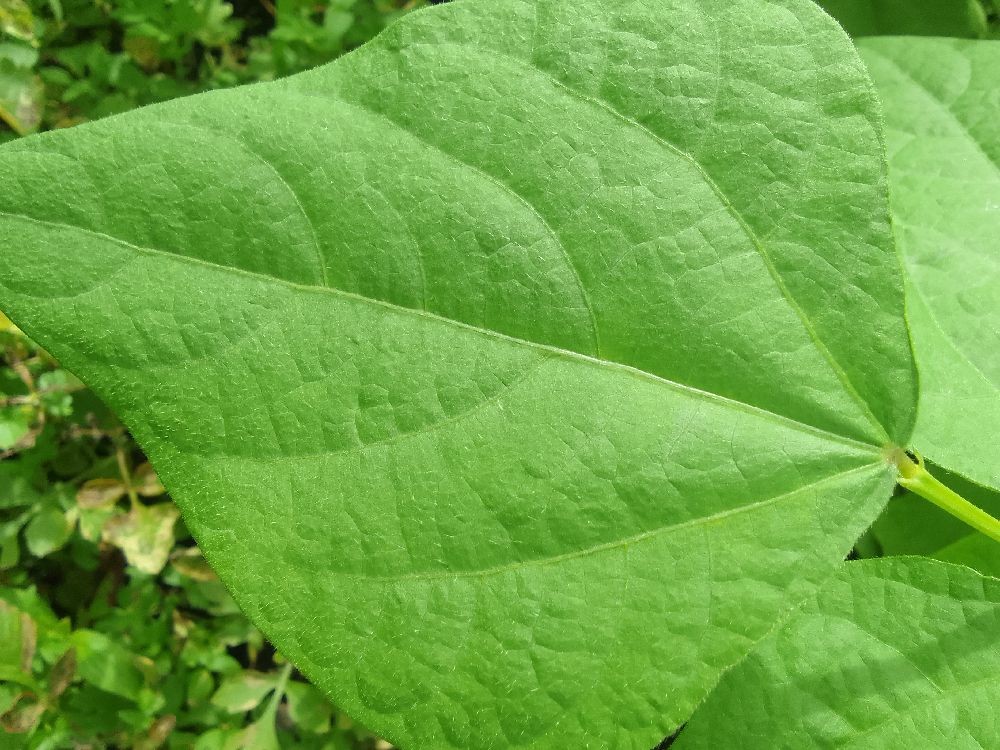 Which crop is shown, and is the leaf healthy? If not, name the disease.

common bean, healthy
